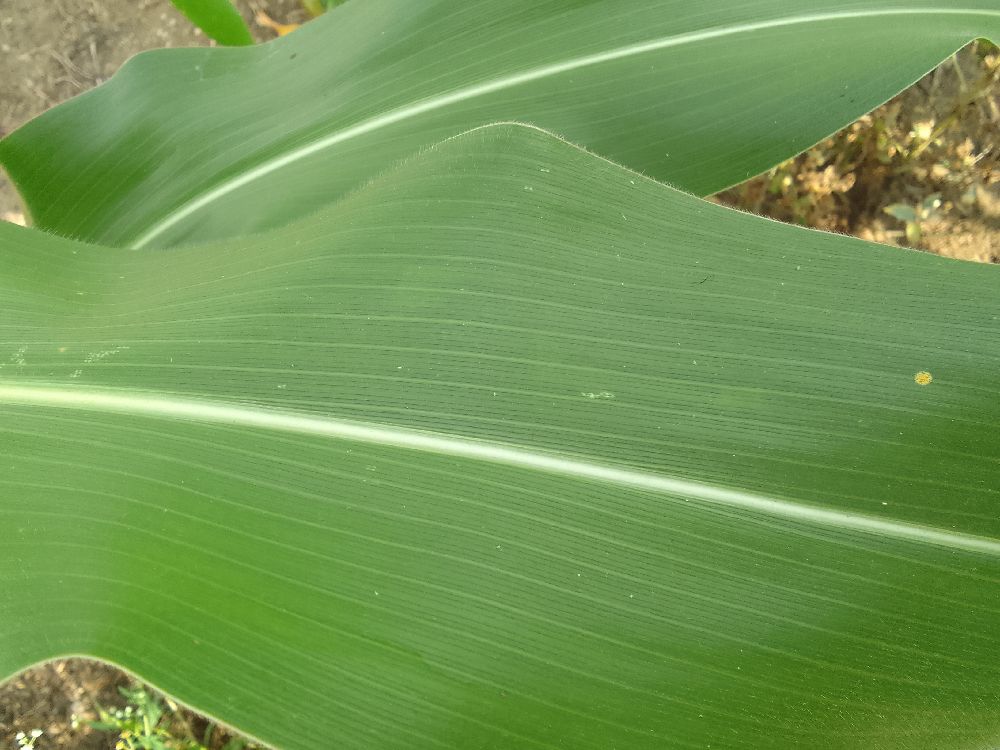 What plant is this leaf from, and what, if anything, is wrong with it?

maize, healthy
